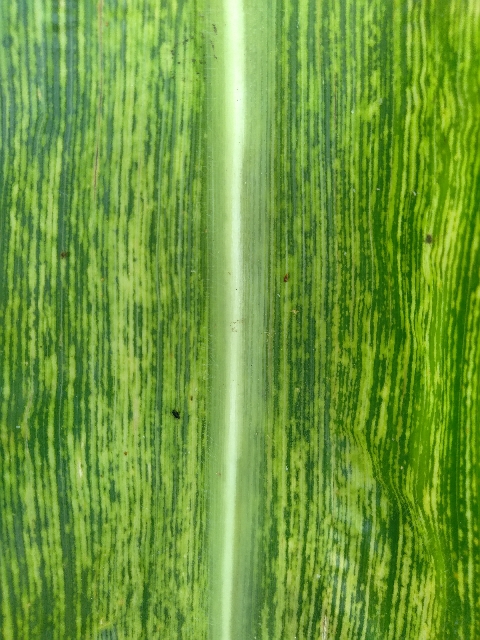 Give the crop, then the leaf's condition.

maize, maize streak virus
